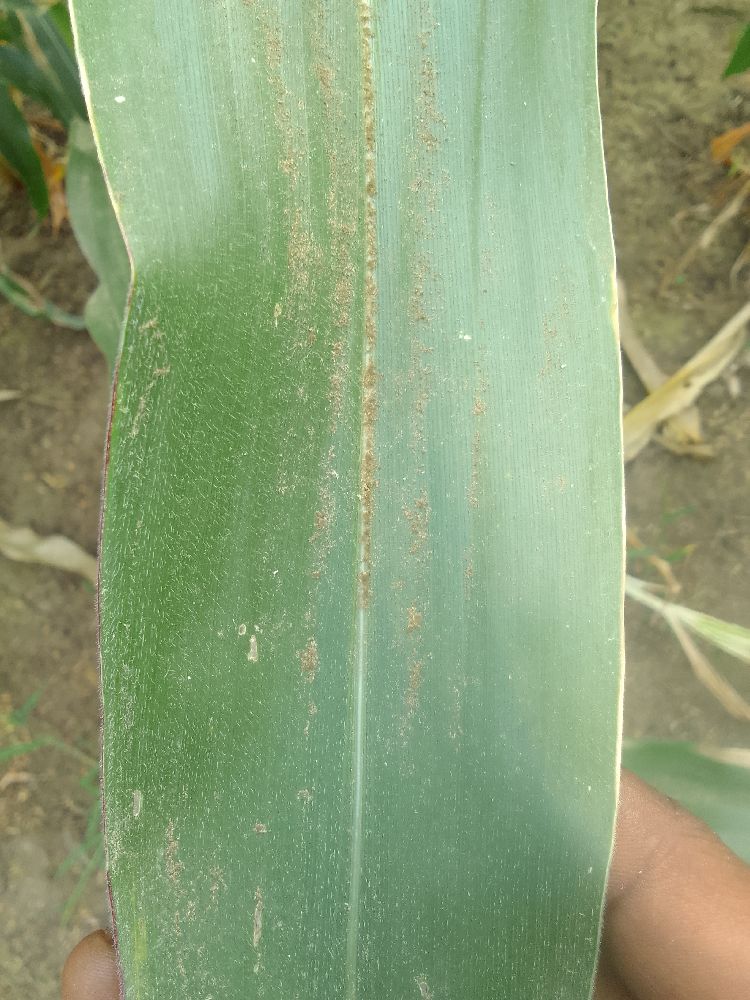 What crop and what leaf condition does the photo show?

maize, healthy
